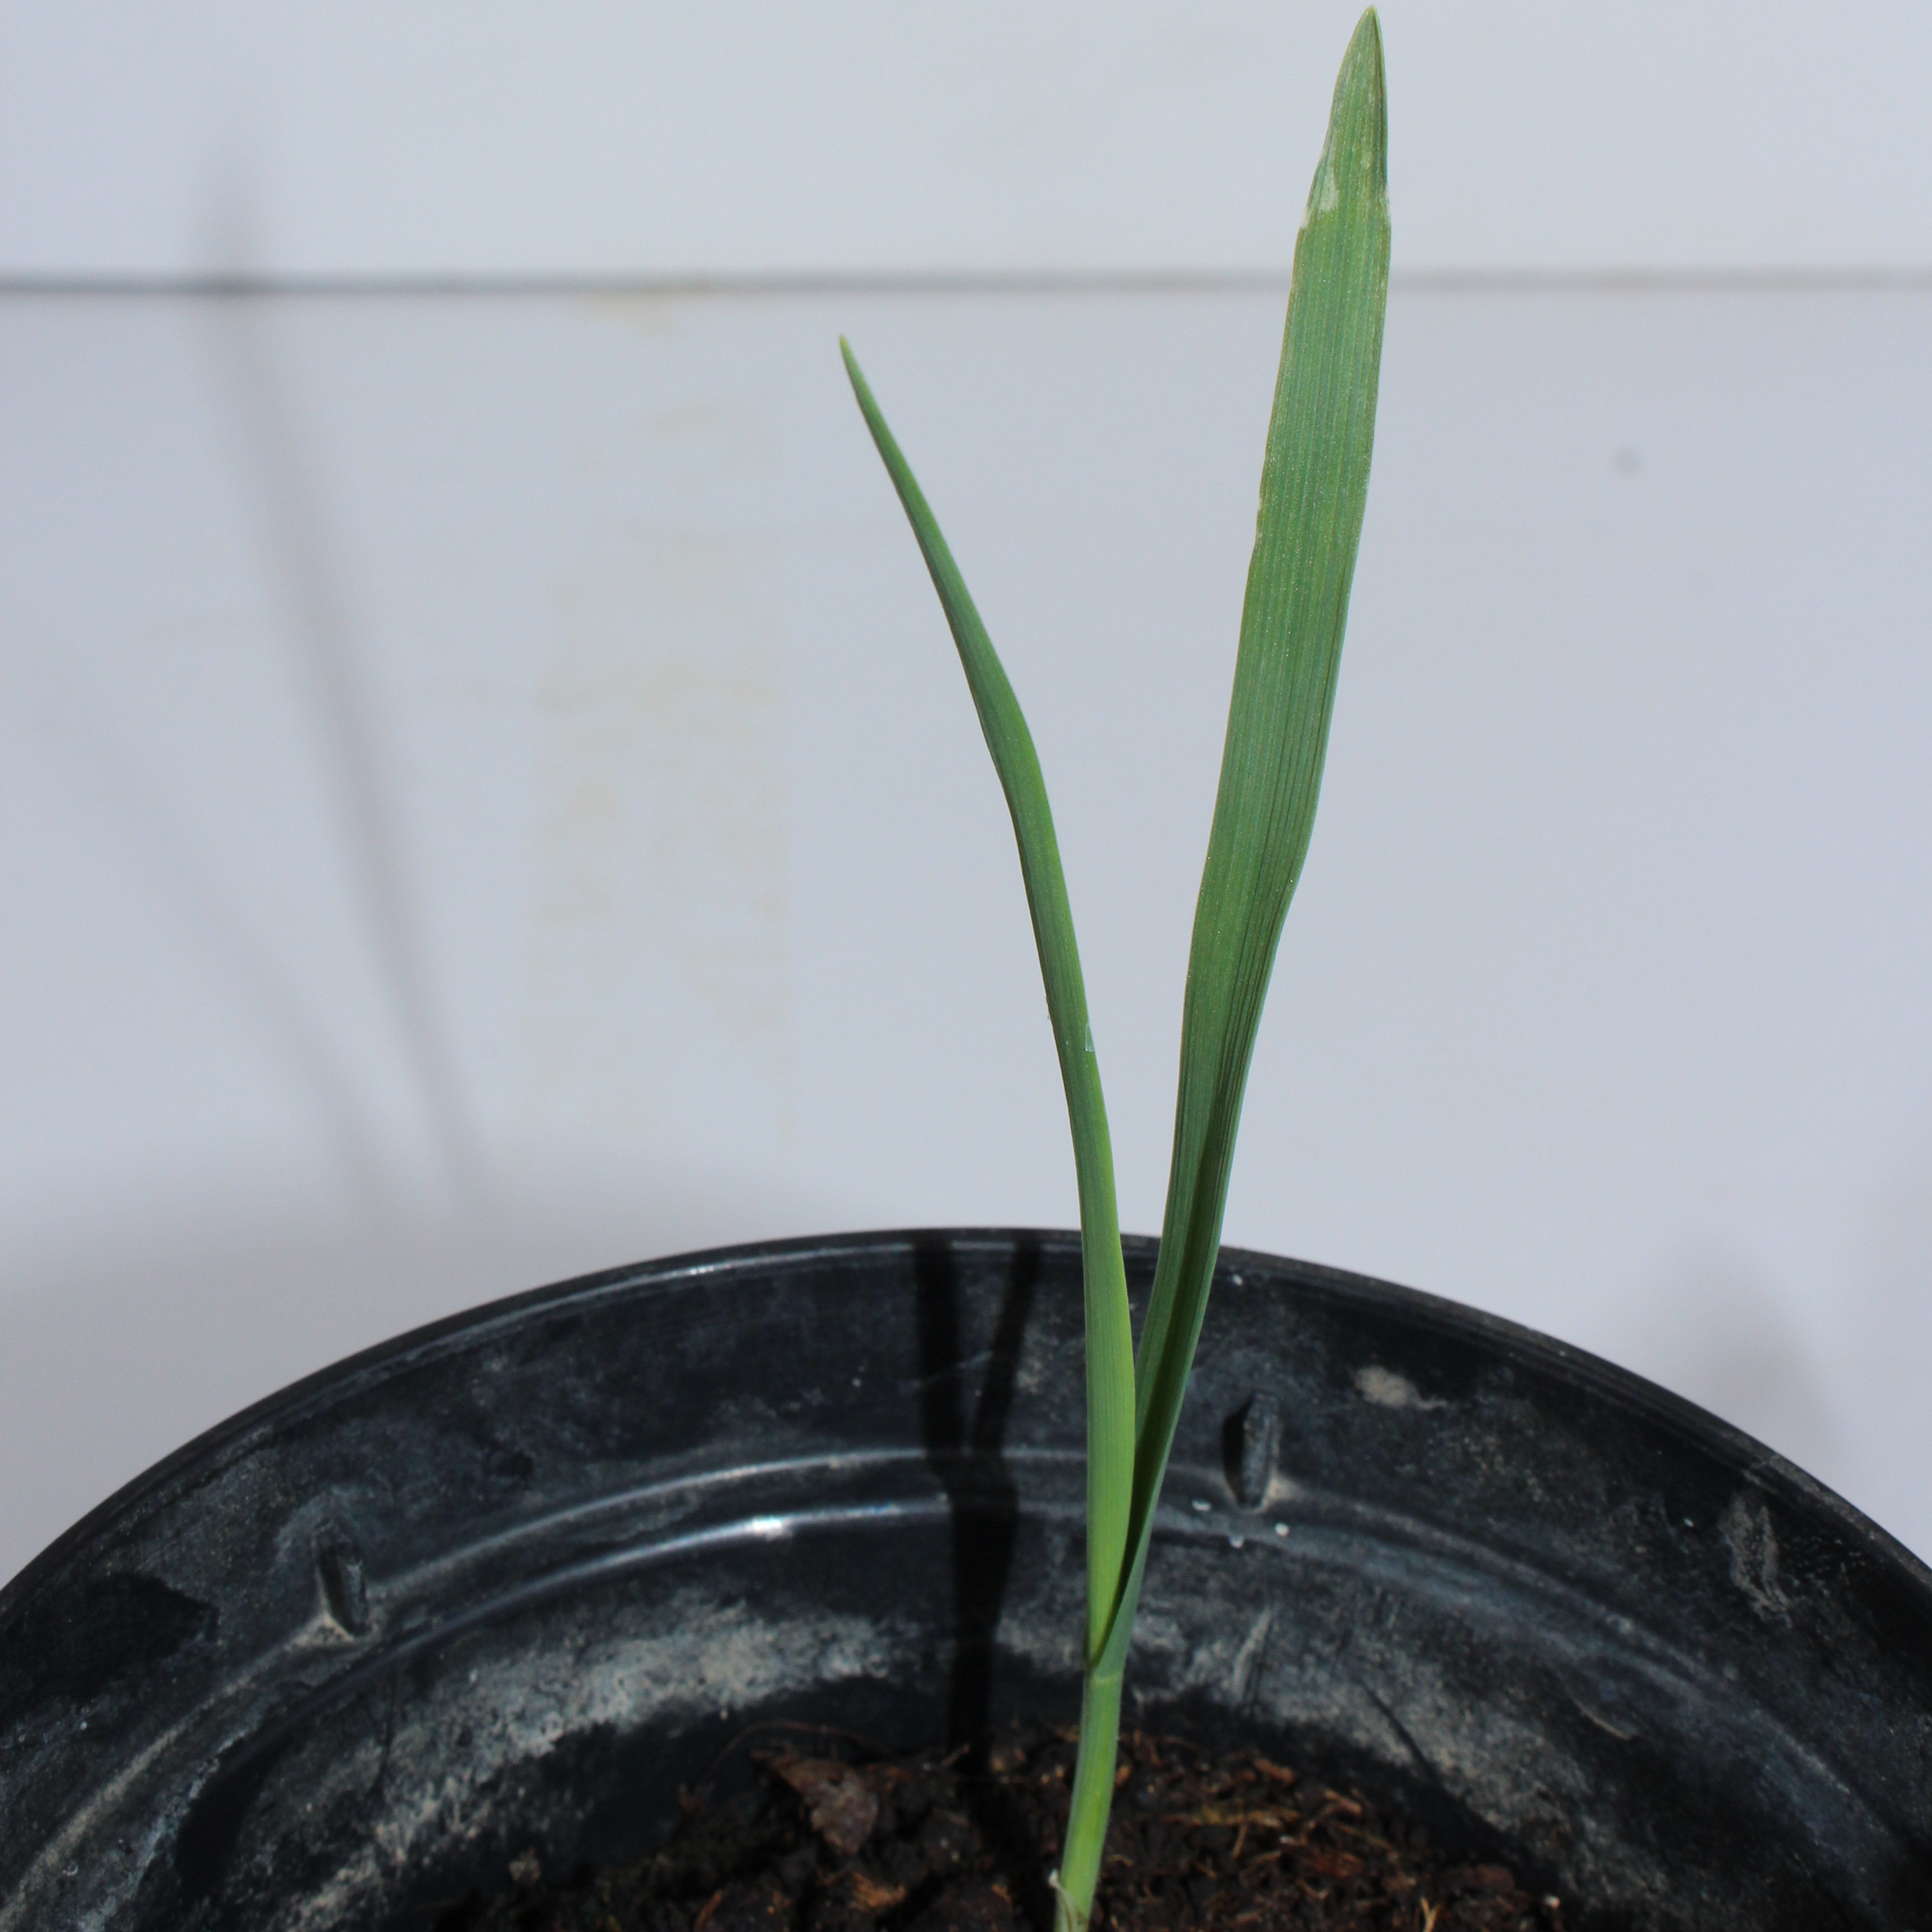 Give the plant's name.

Avena sterilis
